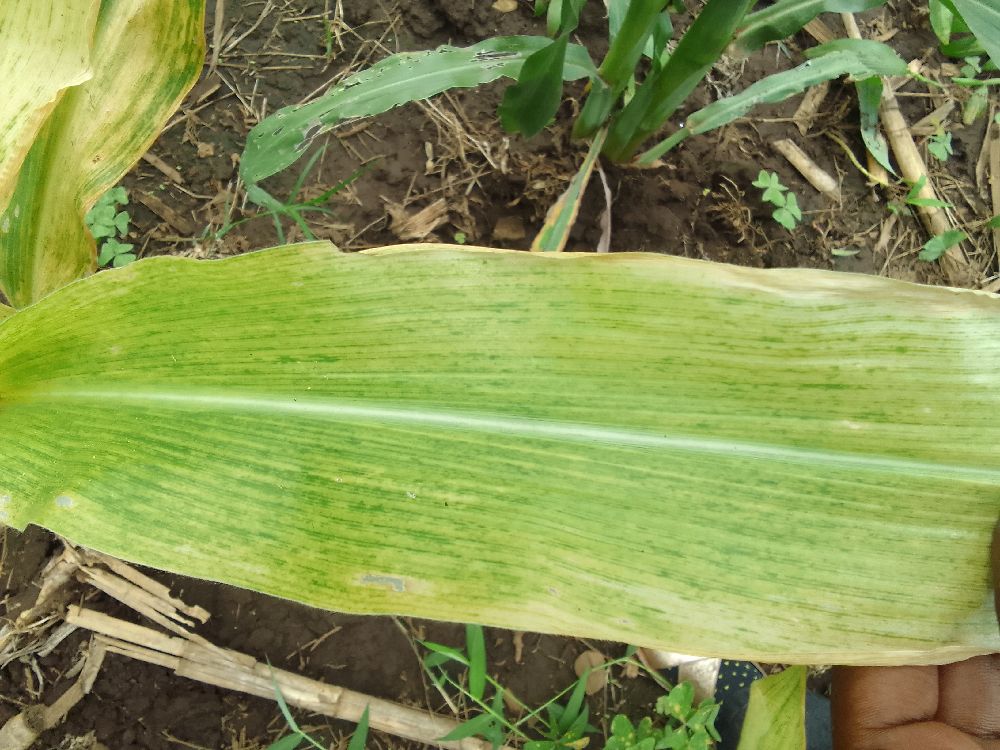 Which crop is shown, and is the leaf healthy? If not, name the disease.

maize, maize lethal necrosis
